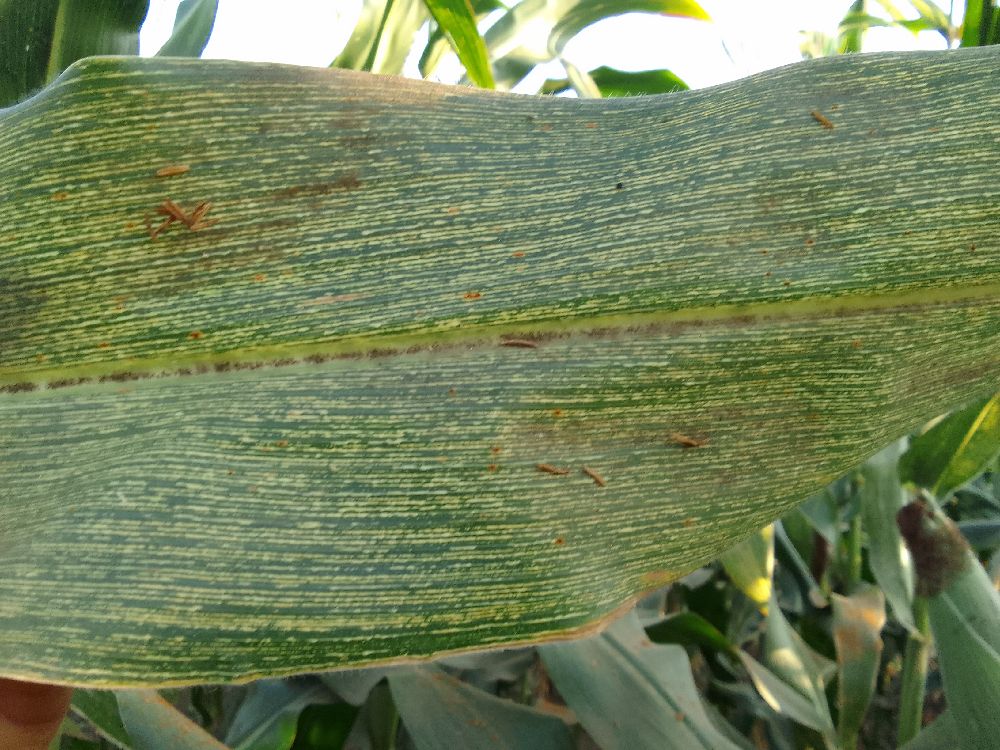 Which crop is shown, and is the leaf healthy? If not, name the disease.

maize, maize streak virus
